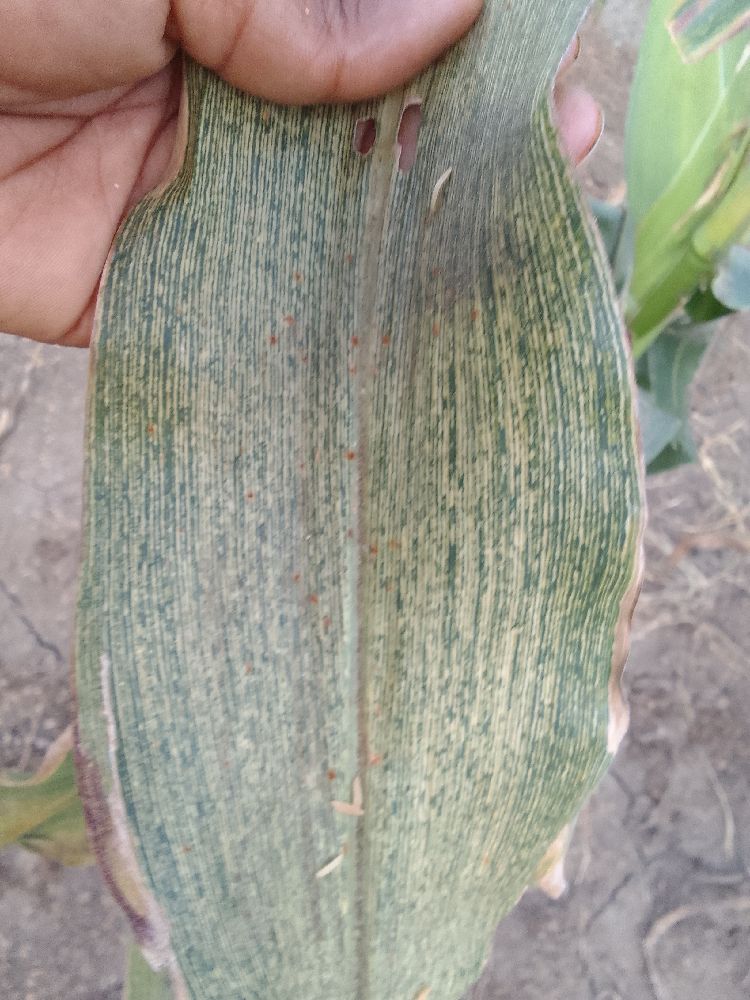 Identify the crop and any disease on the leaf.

maize, maize streak virus
